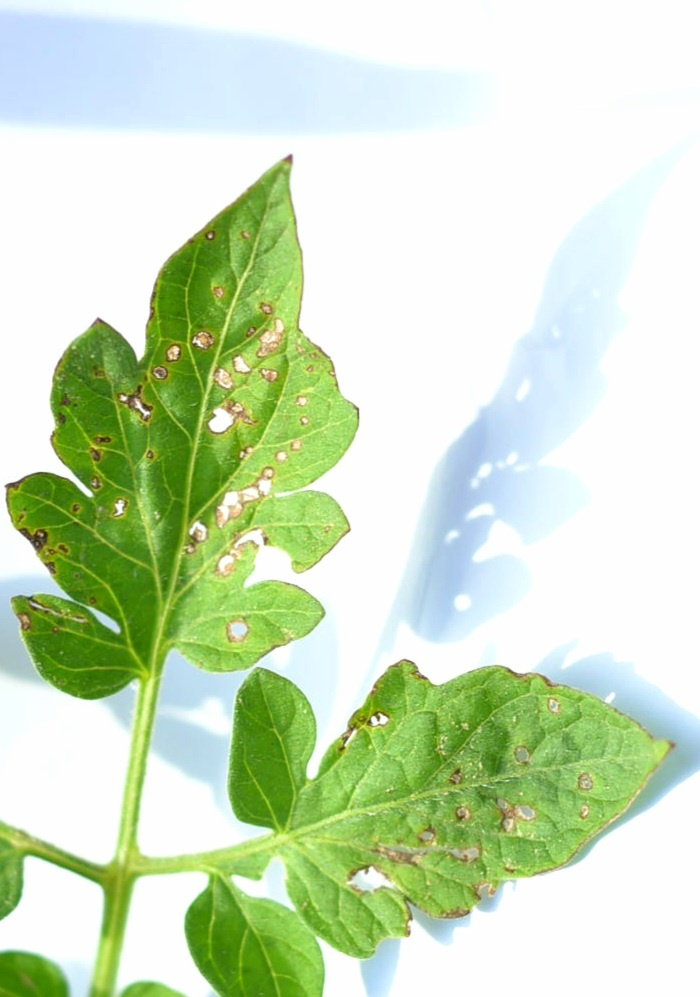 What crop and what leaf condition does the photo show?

tomato, infected
